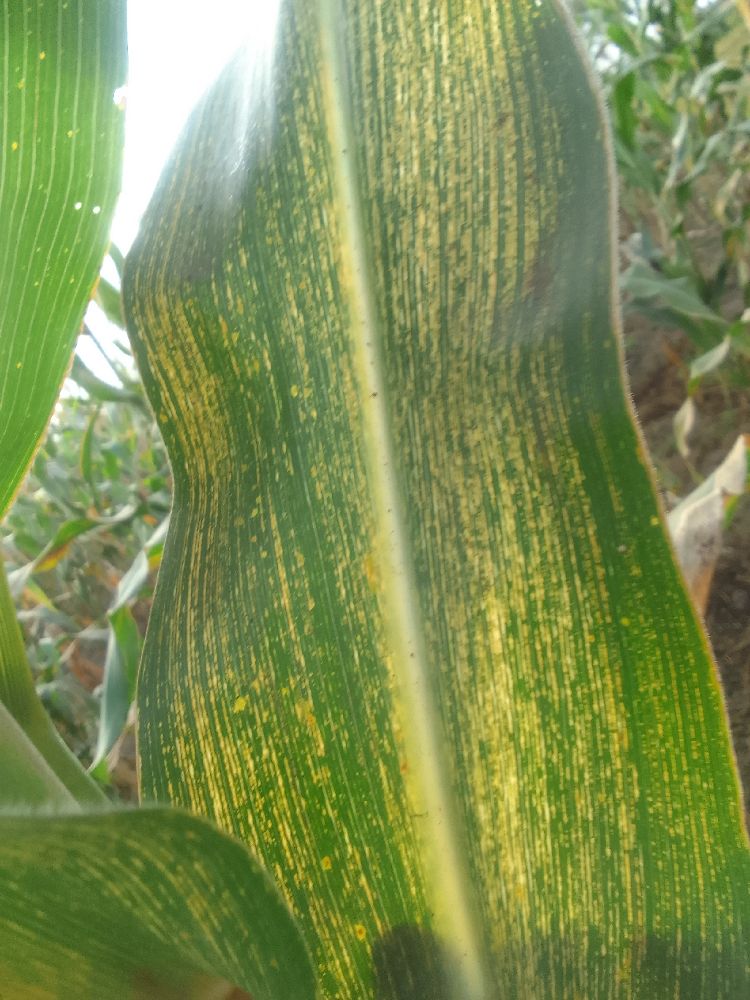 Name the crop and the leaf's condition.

maize, maize streak virus
